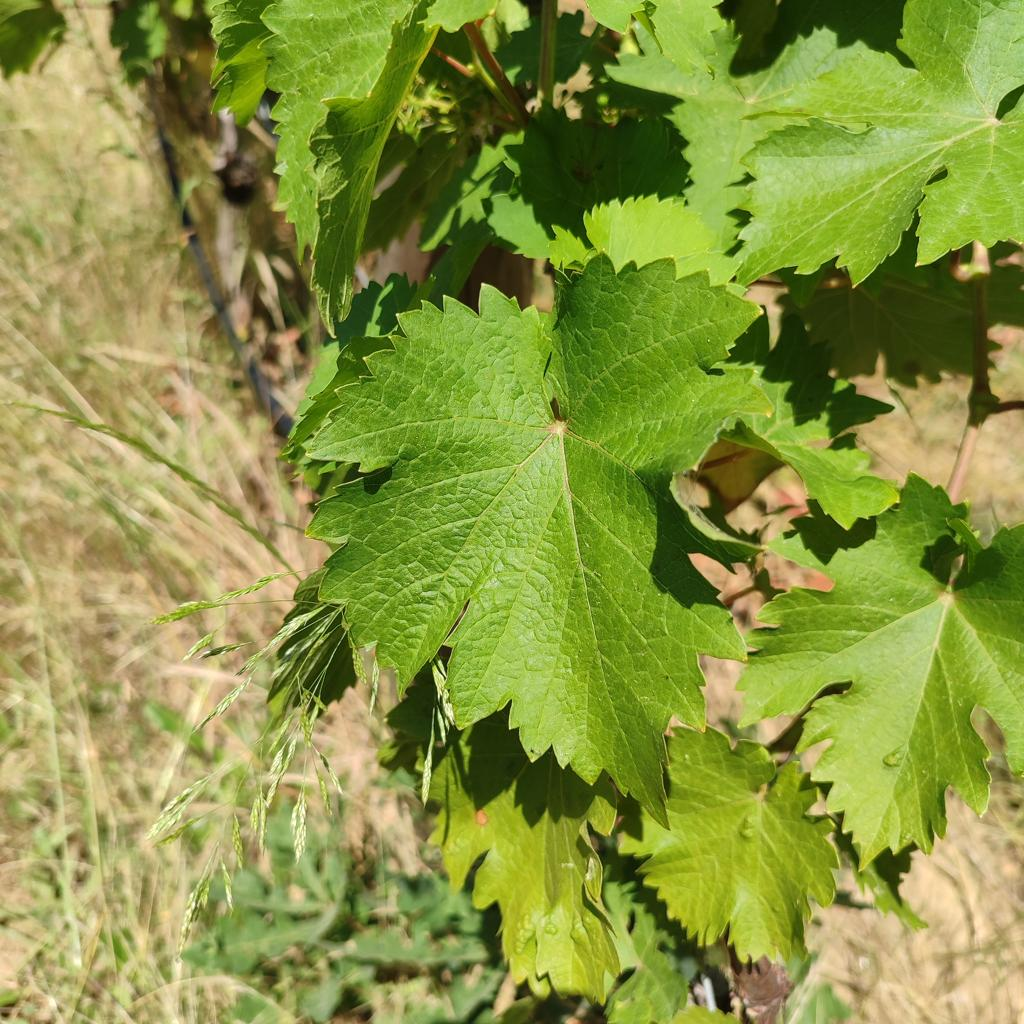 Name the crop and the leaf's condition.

grapevine, healthy
